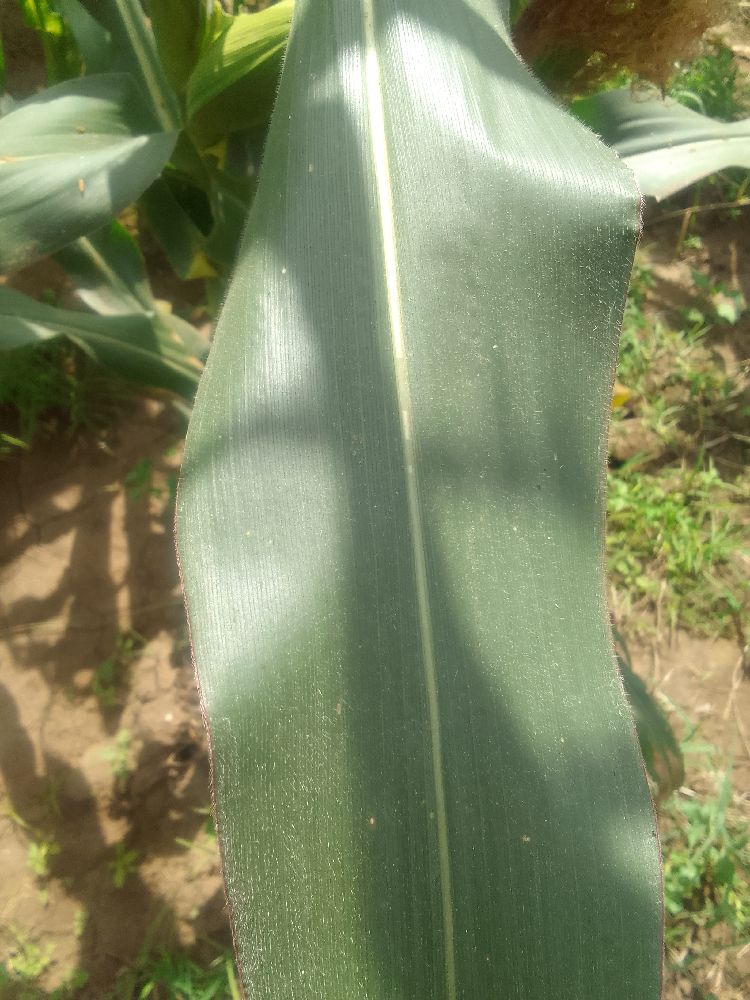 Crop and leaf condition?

maize, healthy
